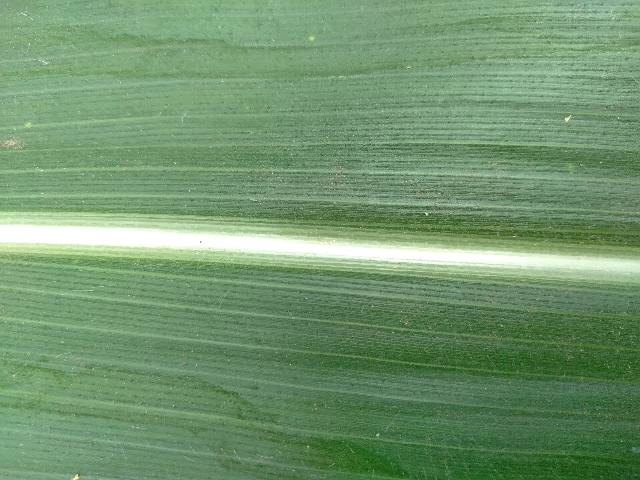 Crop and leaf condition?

maize, healthy
